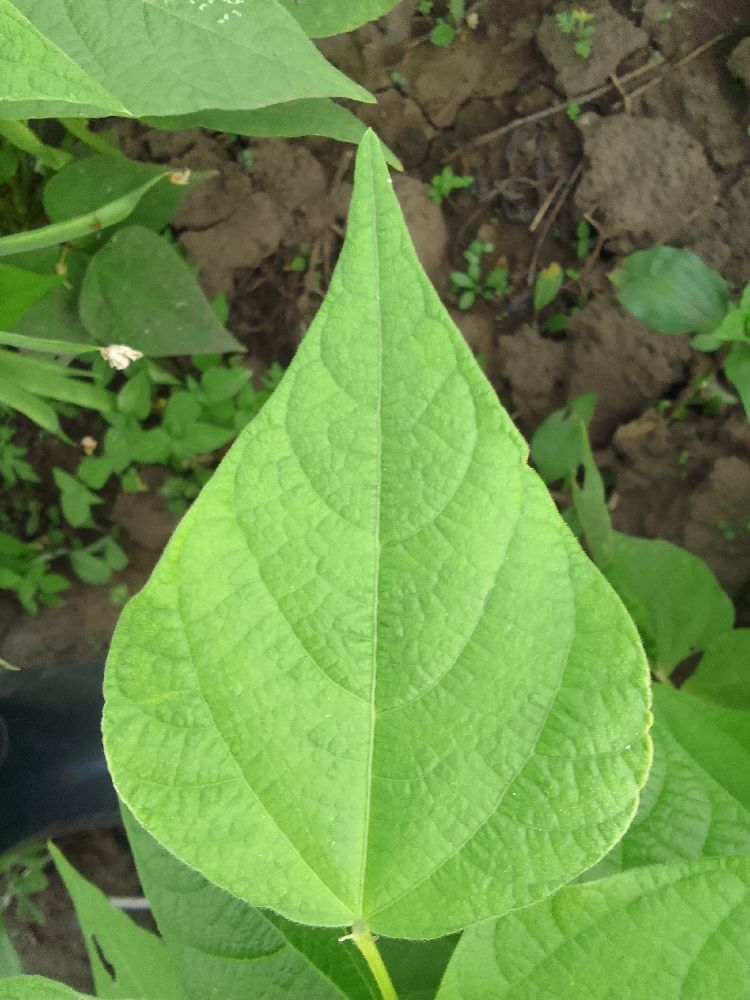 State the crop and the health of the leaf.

common bean, healthy
